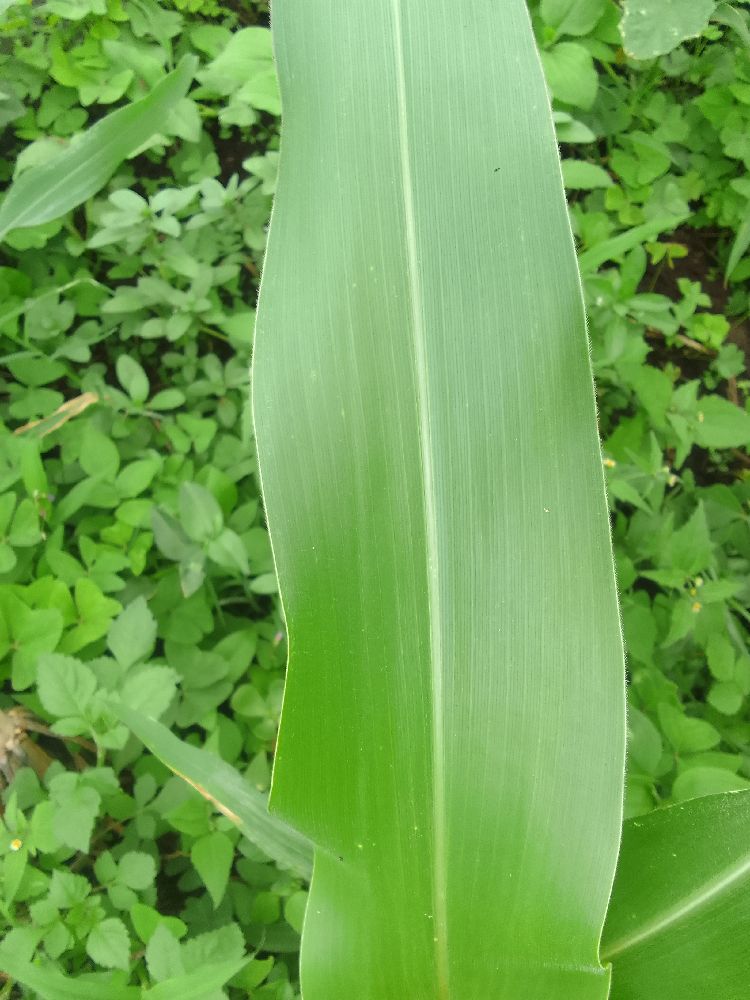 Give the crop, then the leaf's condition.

maize, healthy
